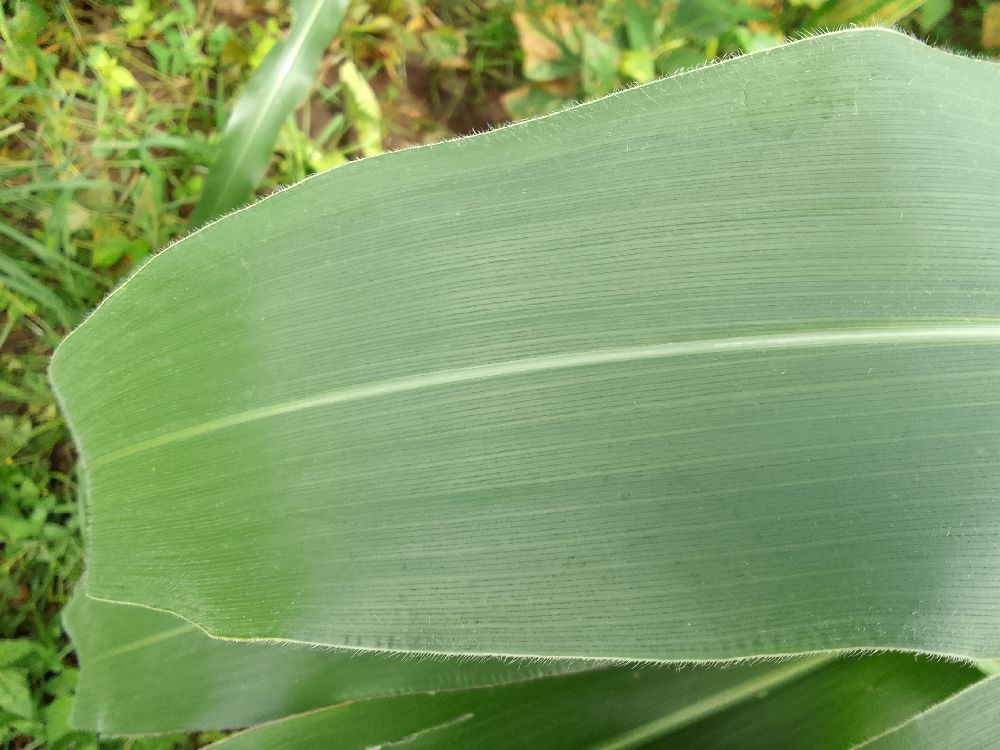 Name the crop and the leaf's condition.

maize, healthy
